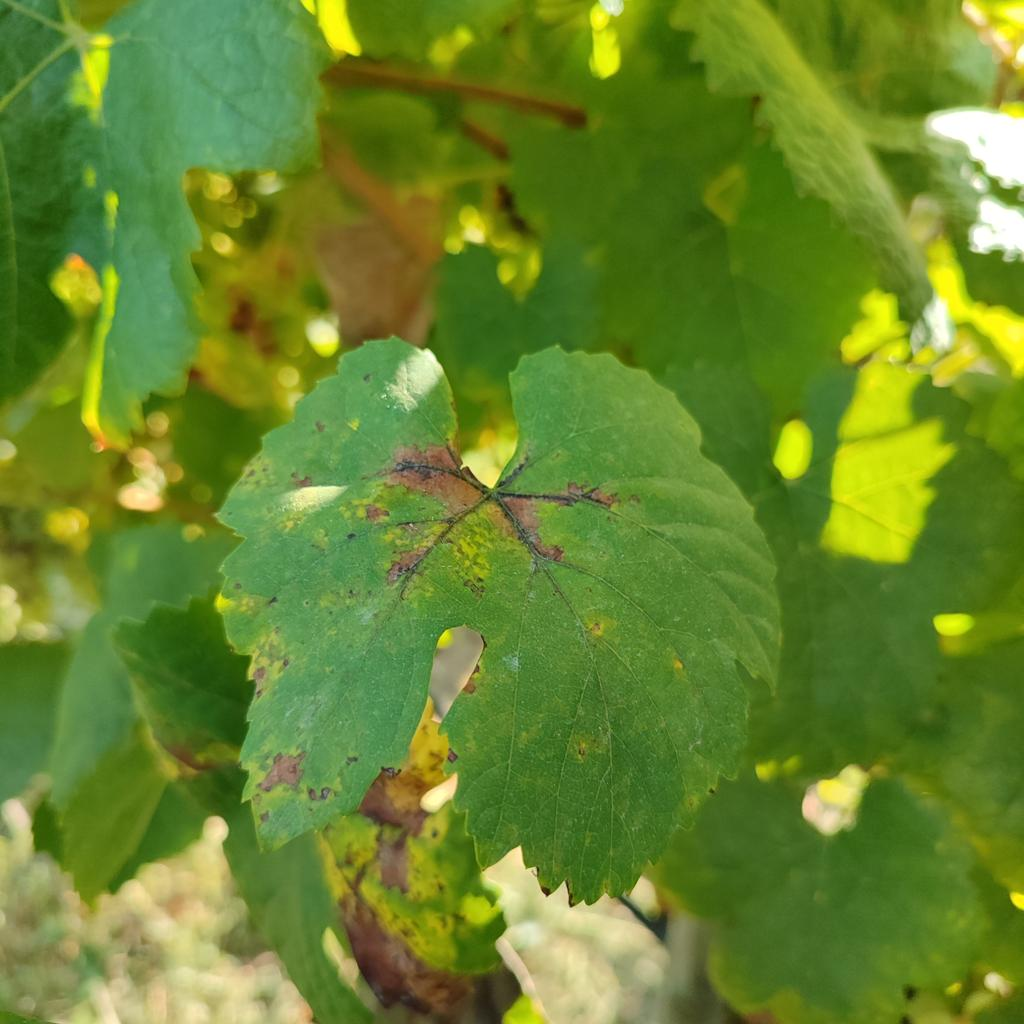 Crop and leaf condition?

grapevine, downy mildew
